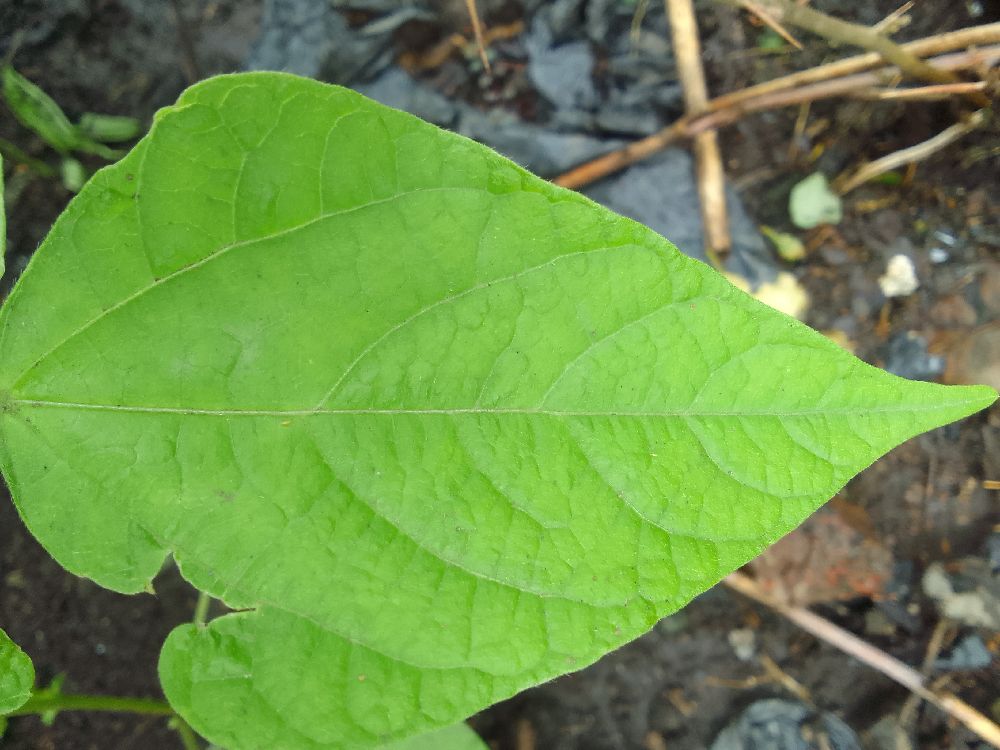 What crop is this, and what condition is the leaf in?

common bean, healthy
